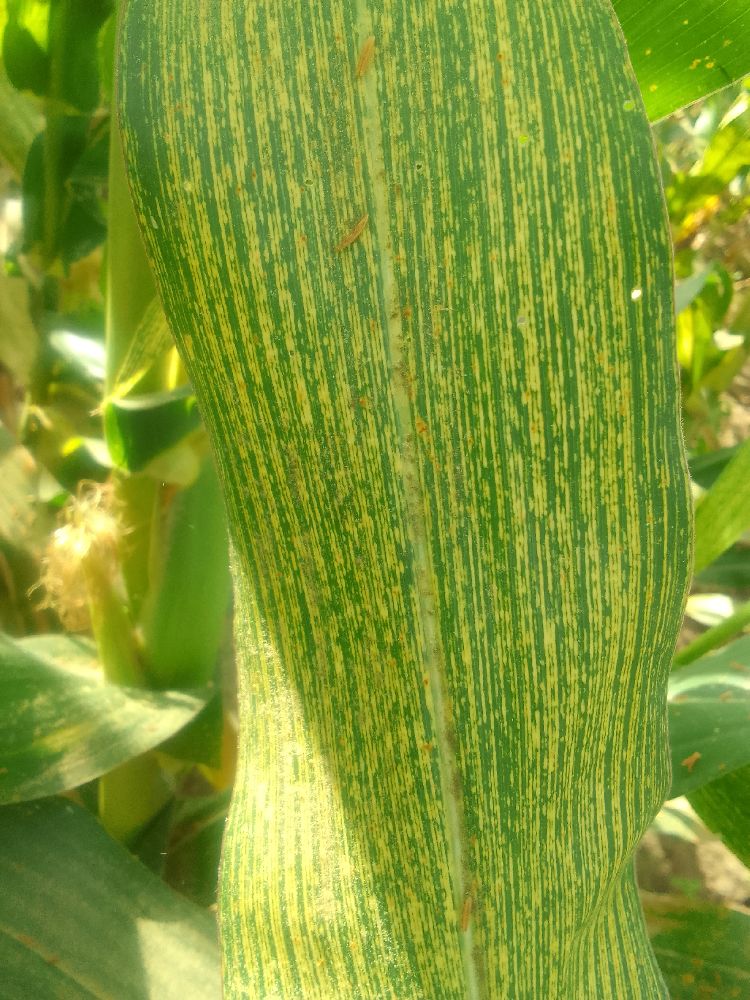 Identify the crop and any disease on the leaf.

maize, maize streak virus
